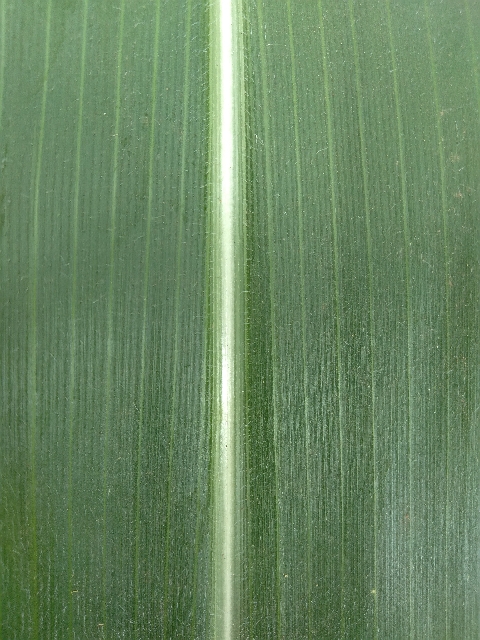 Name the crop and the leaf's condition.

maize, healthy
